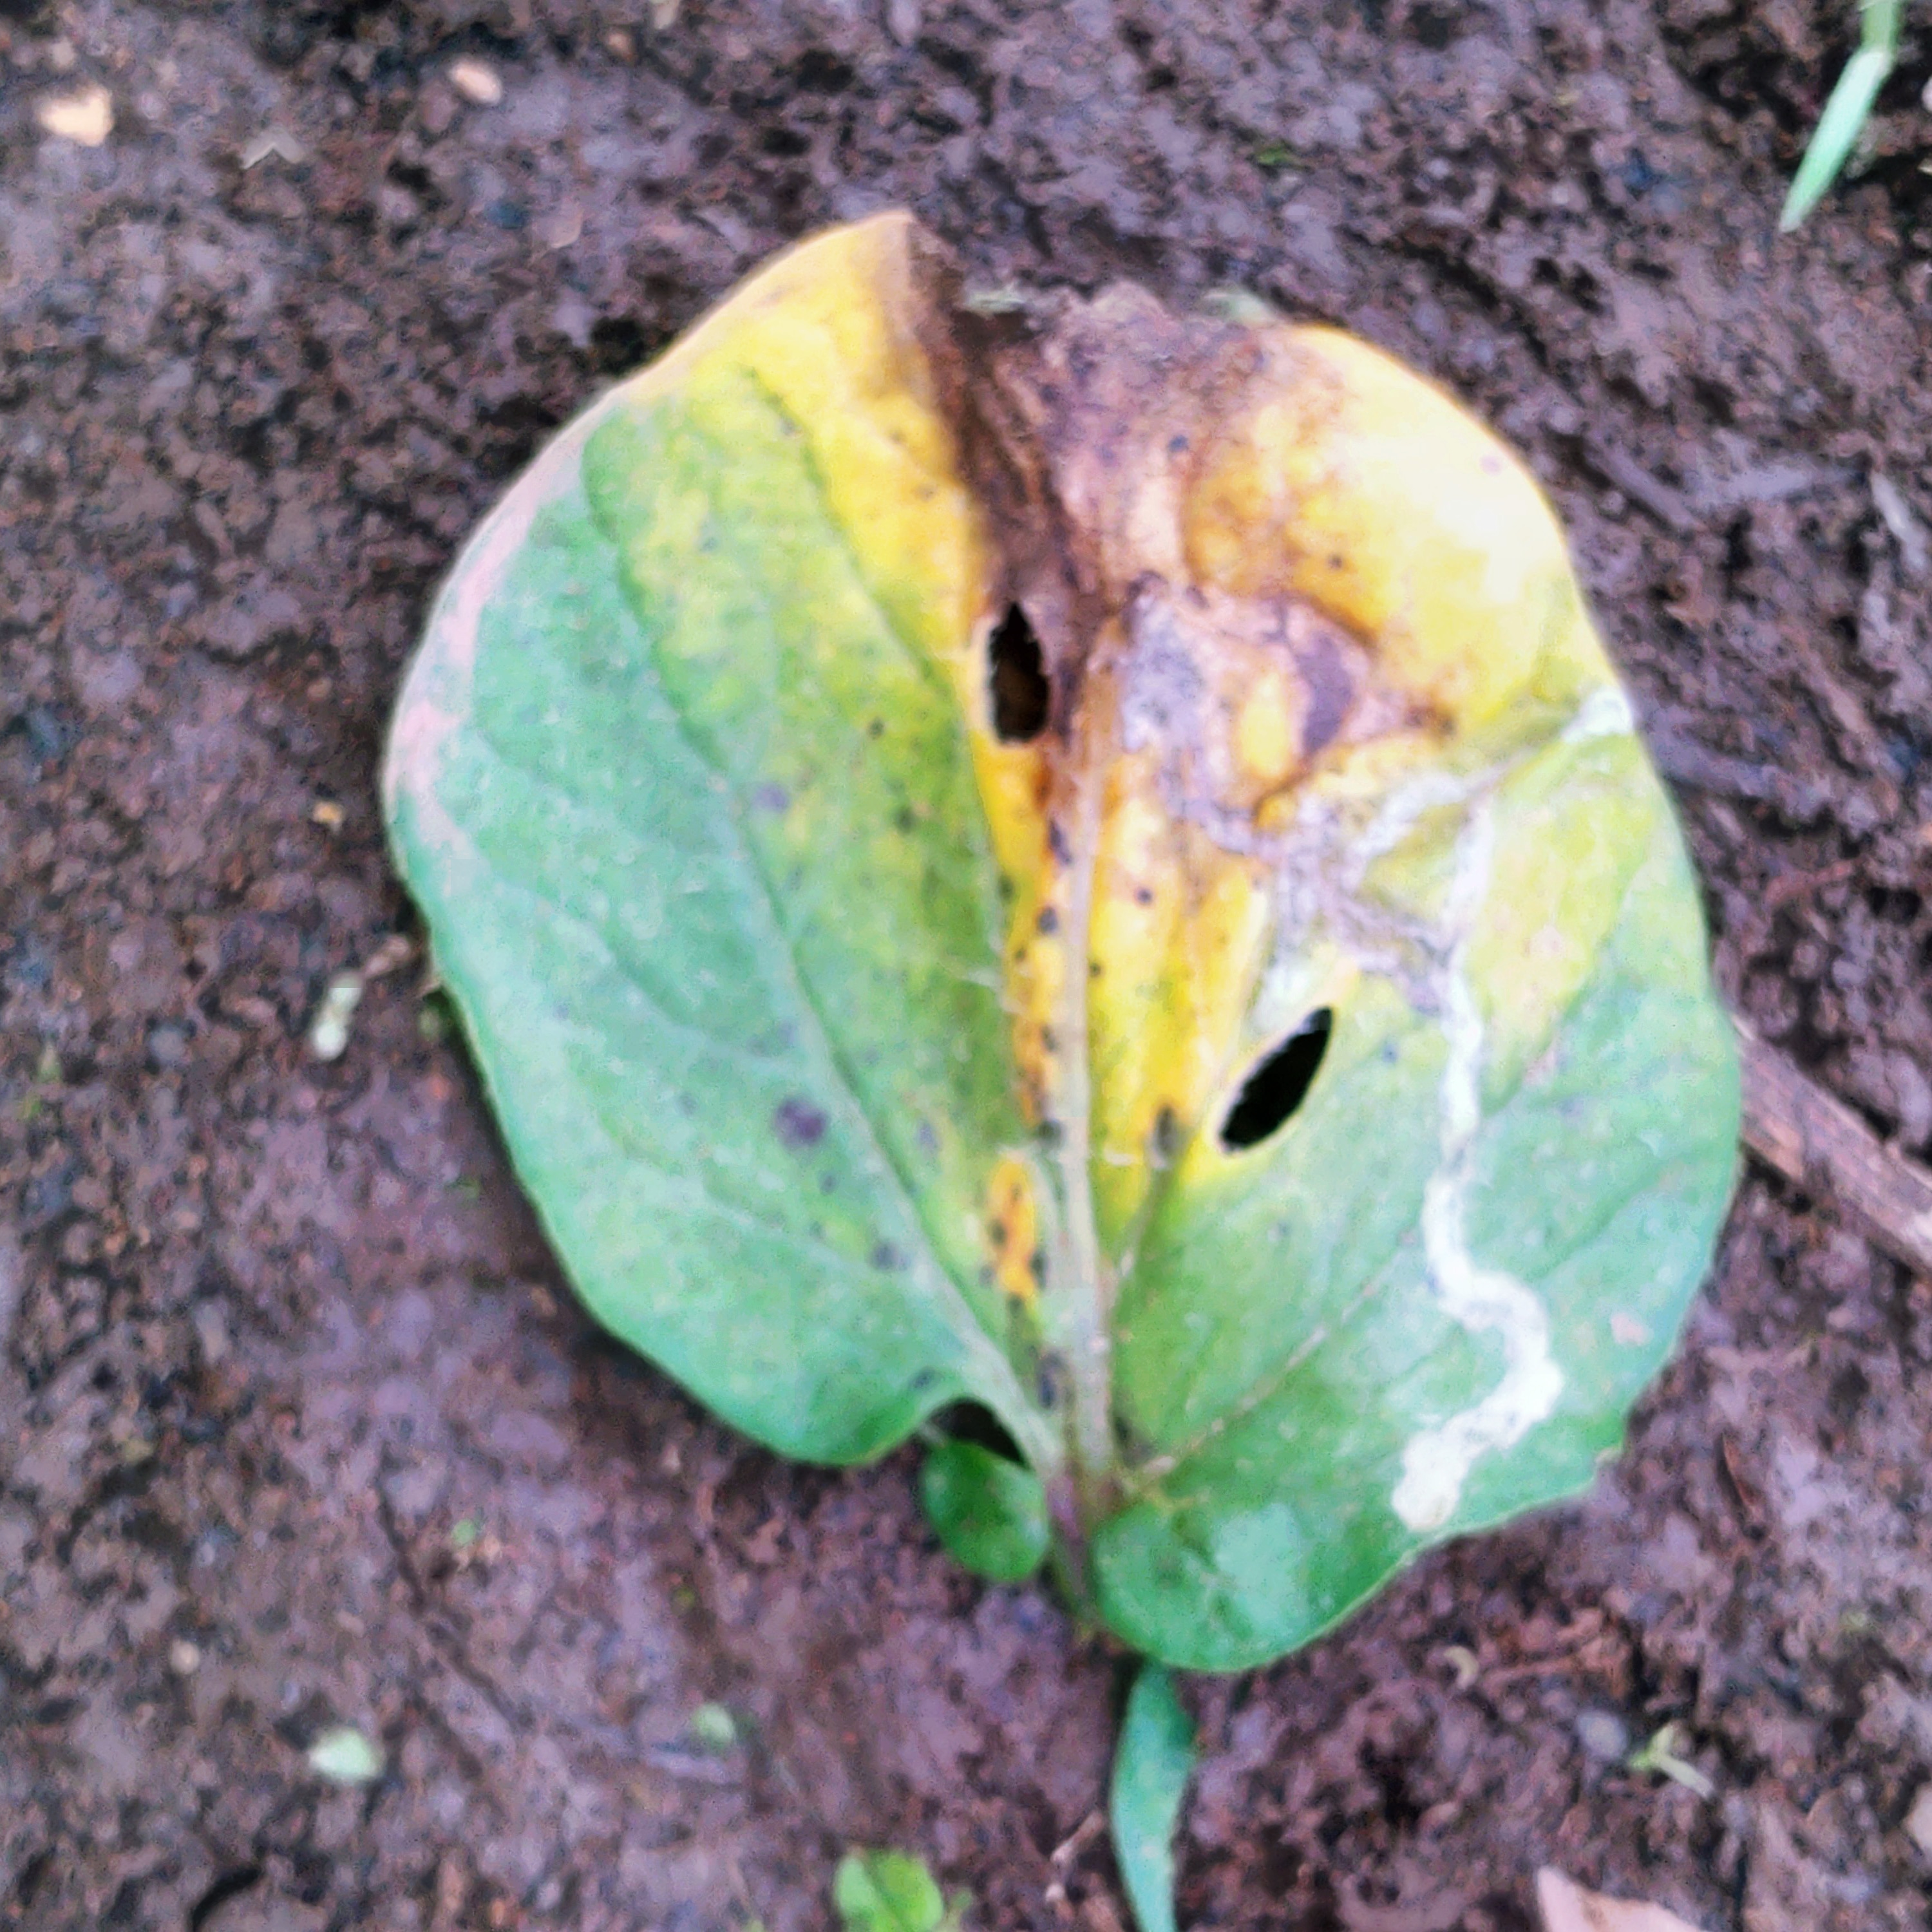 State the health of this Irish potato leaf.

late blight
